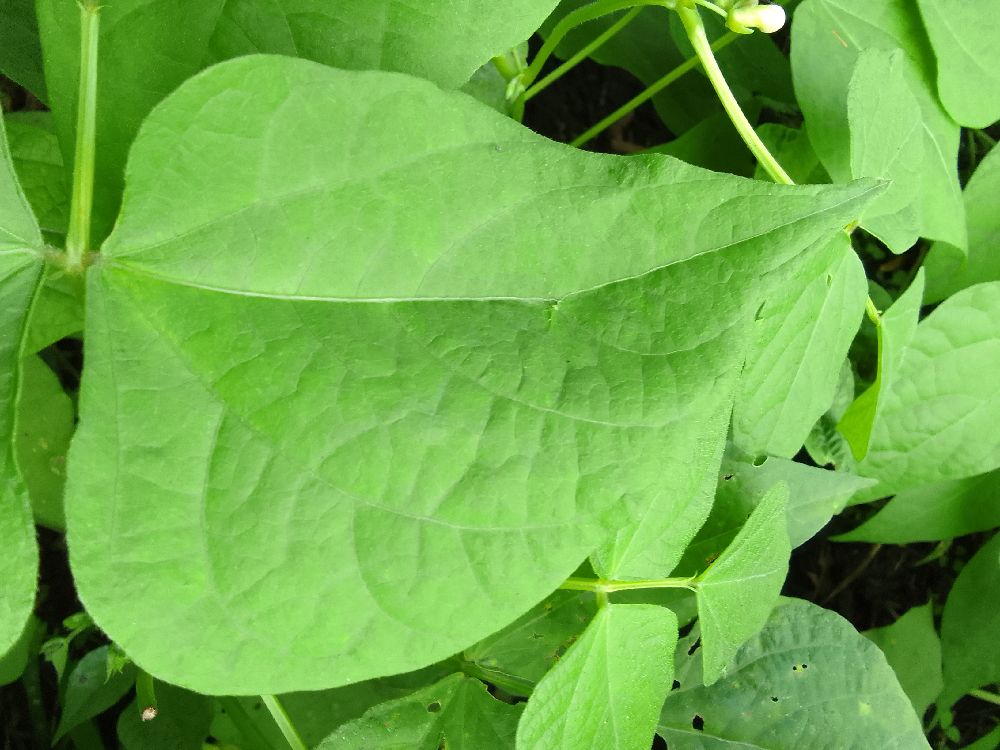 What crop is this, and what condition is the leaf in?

common bean, healthy
